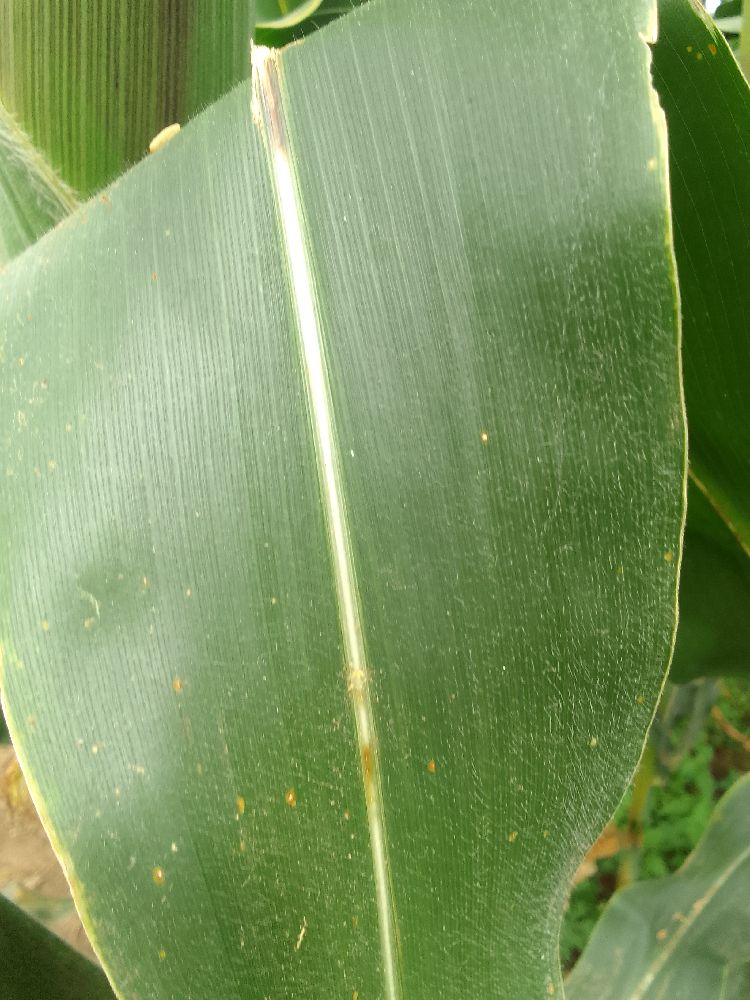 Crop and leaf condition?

maize, healthy
